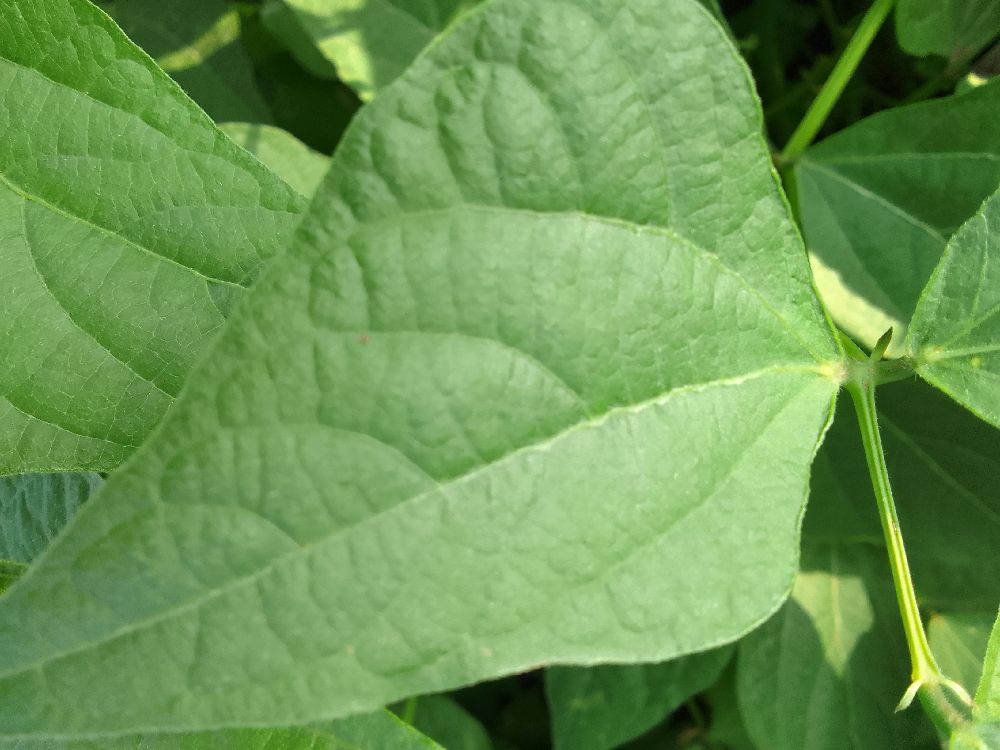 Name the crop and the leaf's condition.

common bean, healthy
